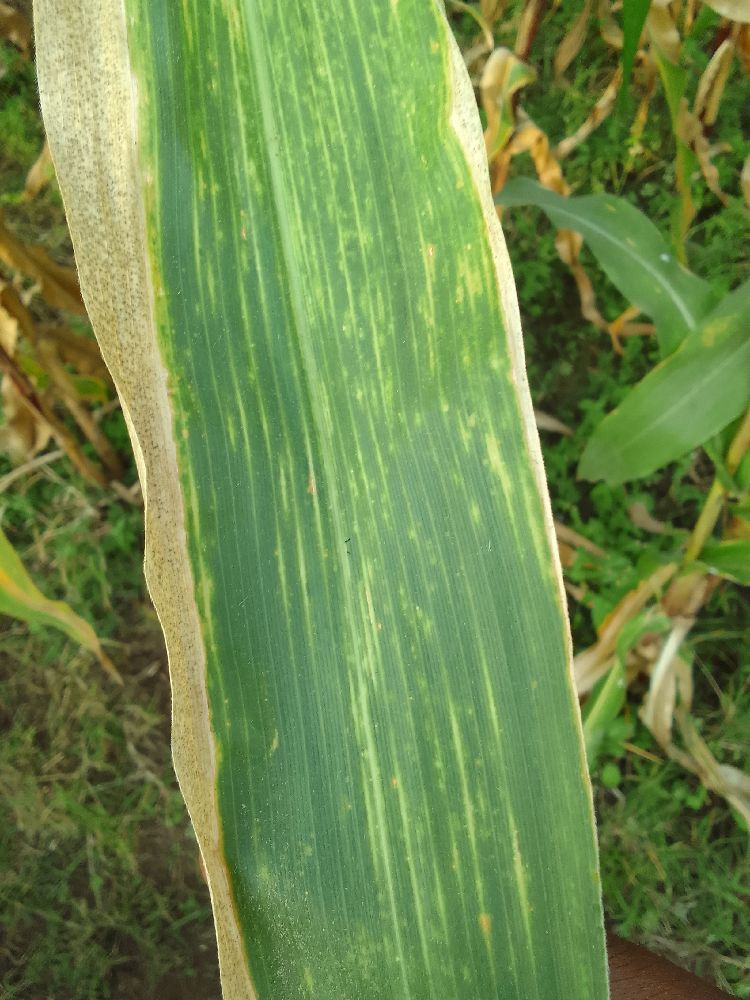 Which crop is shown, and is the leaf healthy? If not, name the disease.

maize, maize lethal necrosis
